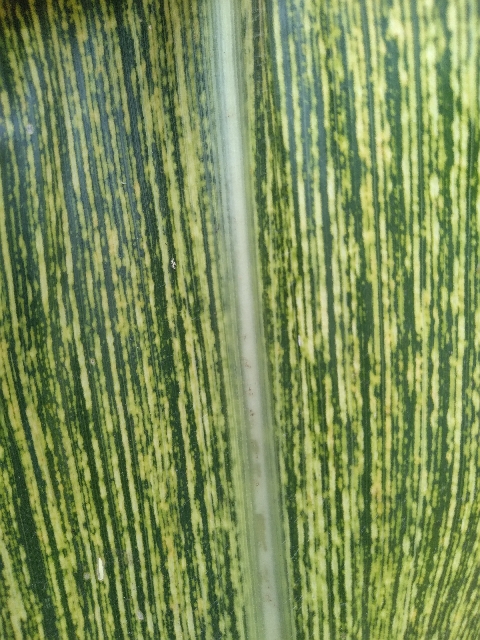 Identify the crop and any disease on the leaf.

maize, maize streak virus
